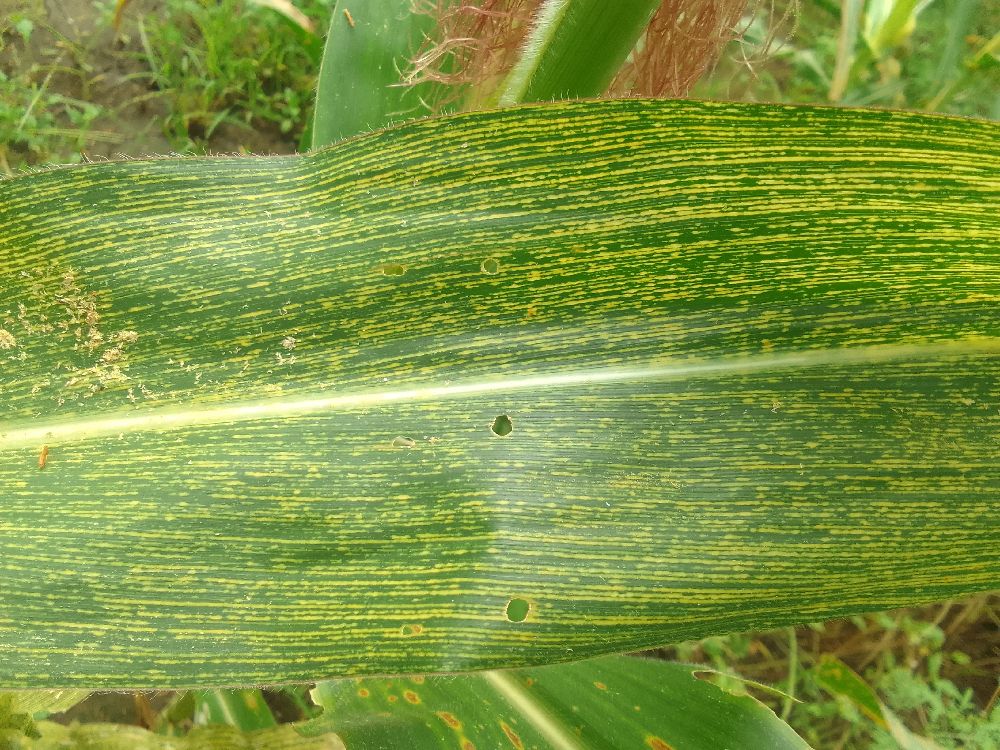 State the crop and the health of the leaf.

maize, maize streak virus
